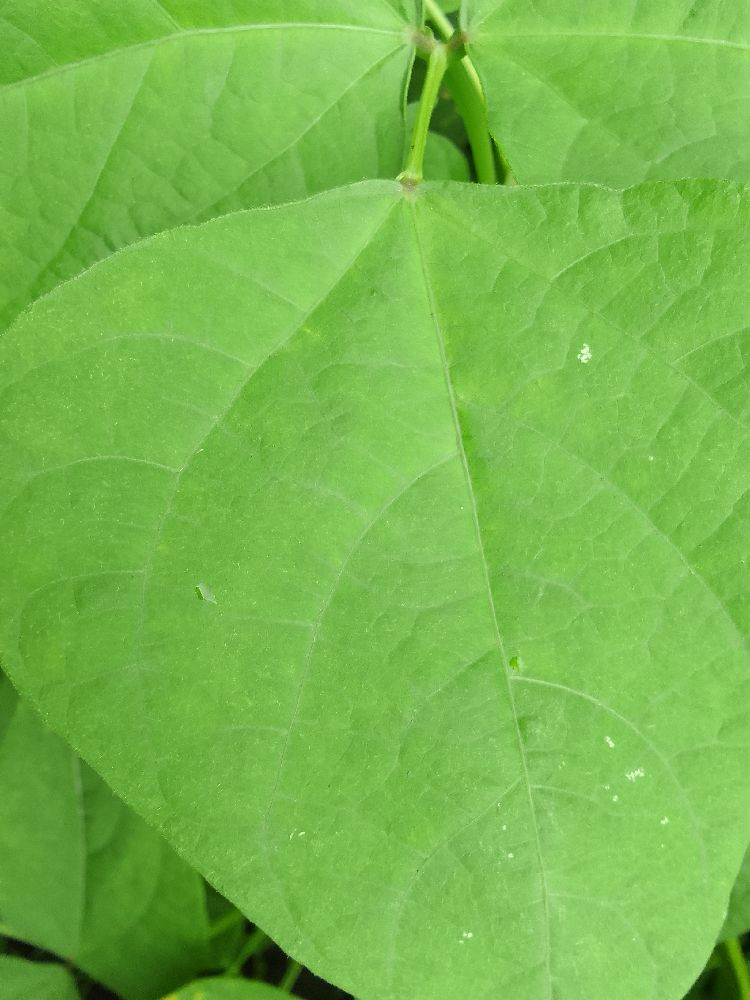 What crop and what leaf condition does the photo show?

maize, healthy
